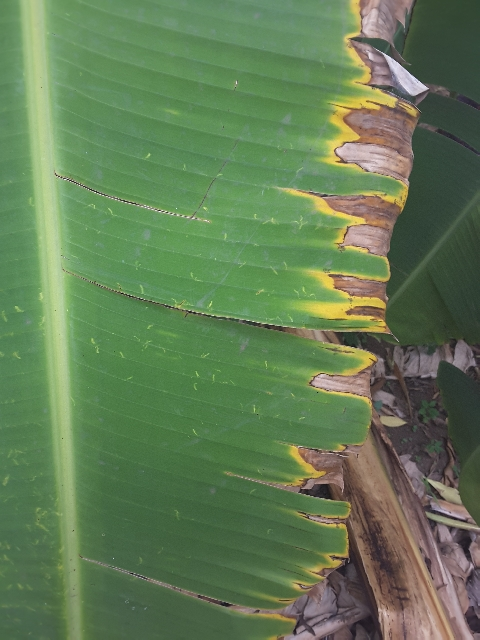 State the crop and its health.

banana, fusarium wilt race 1
